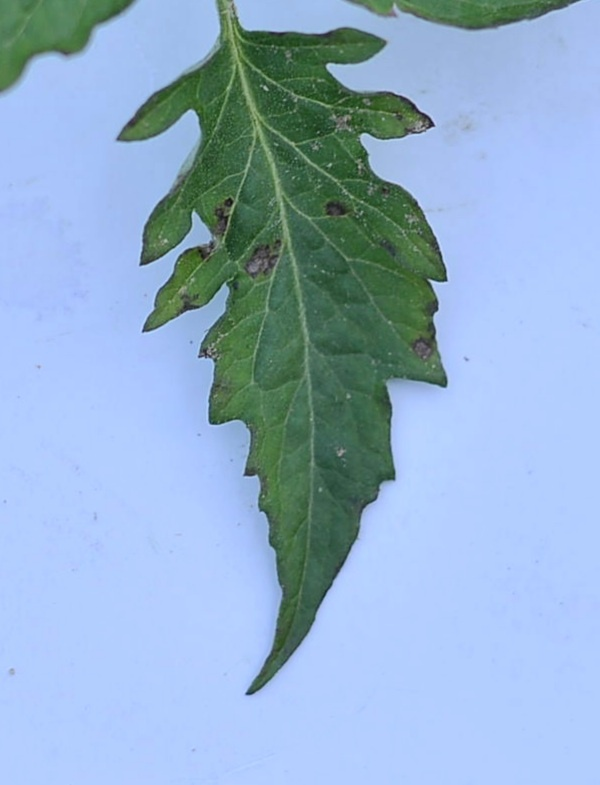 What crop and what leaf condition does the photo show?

tomato, infected
